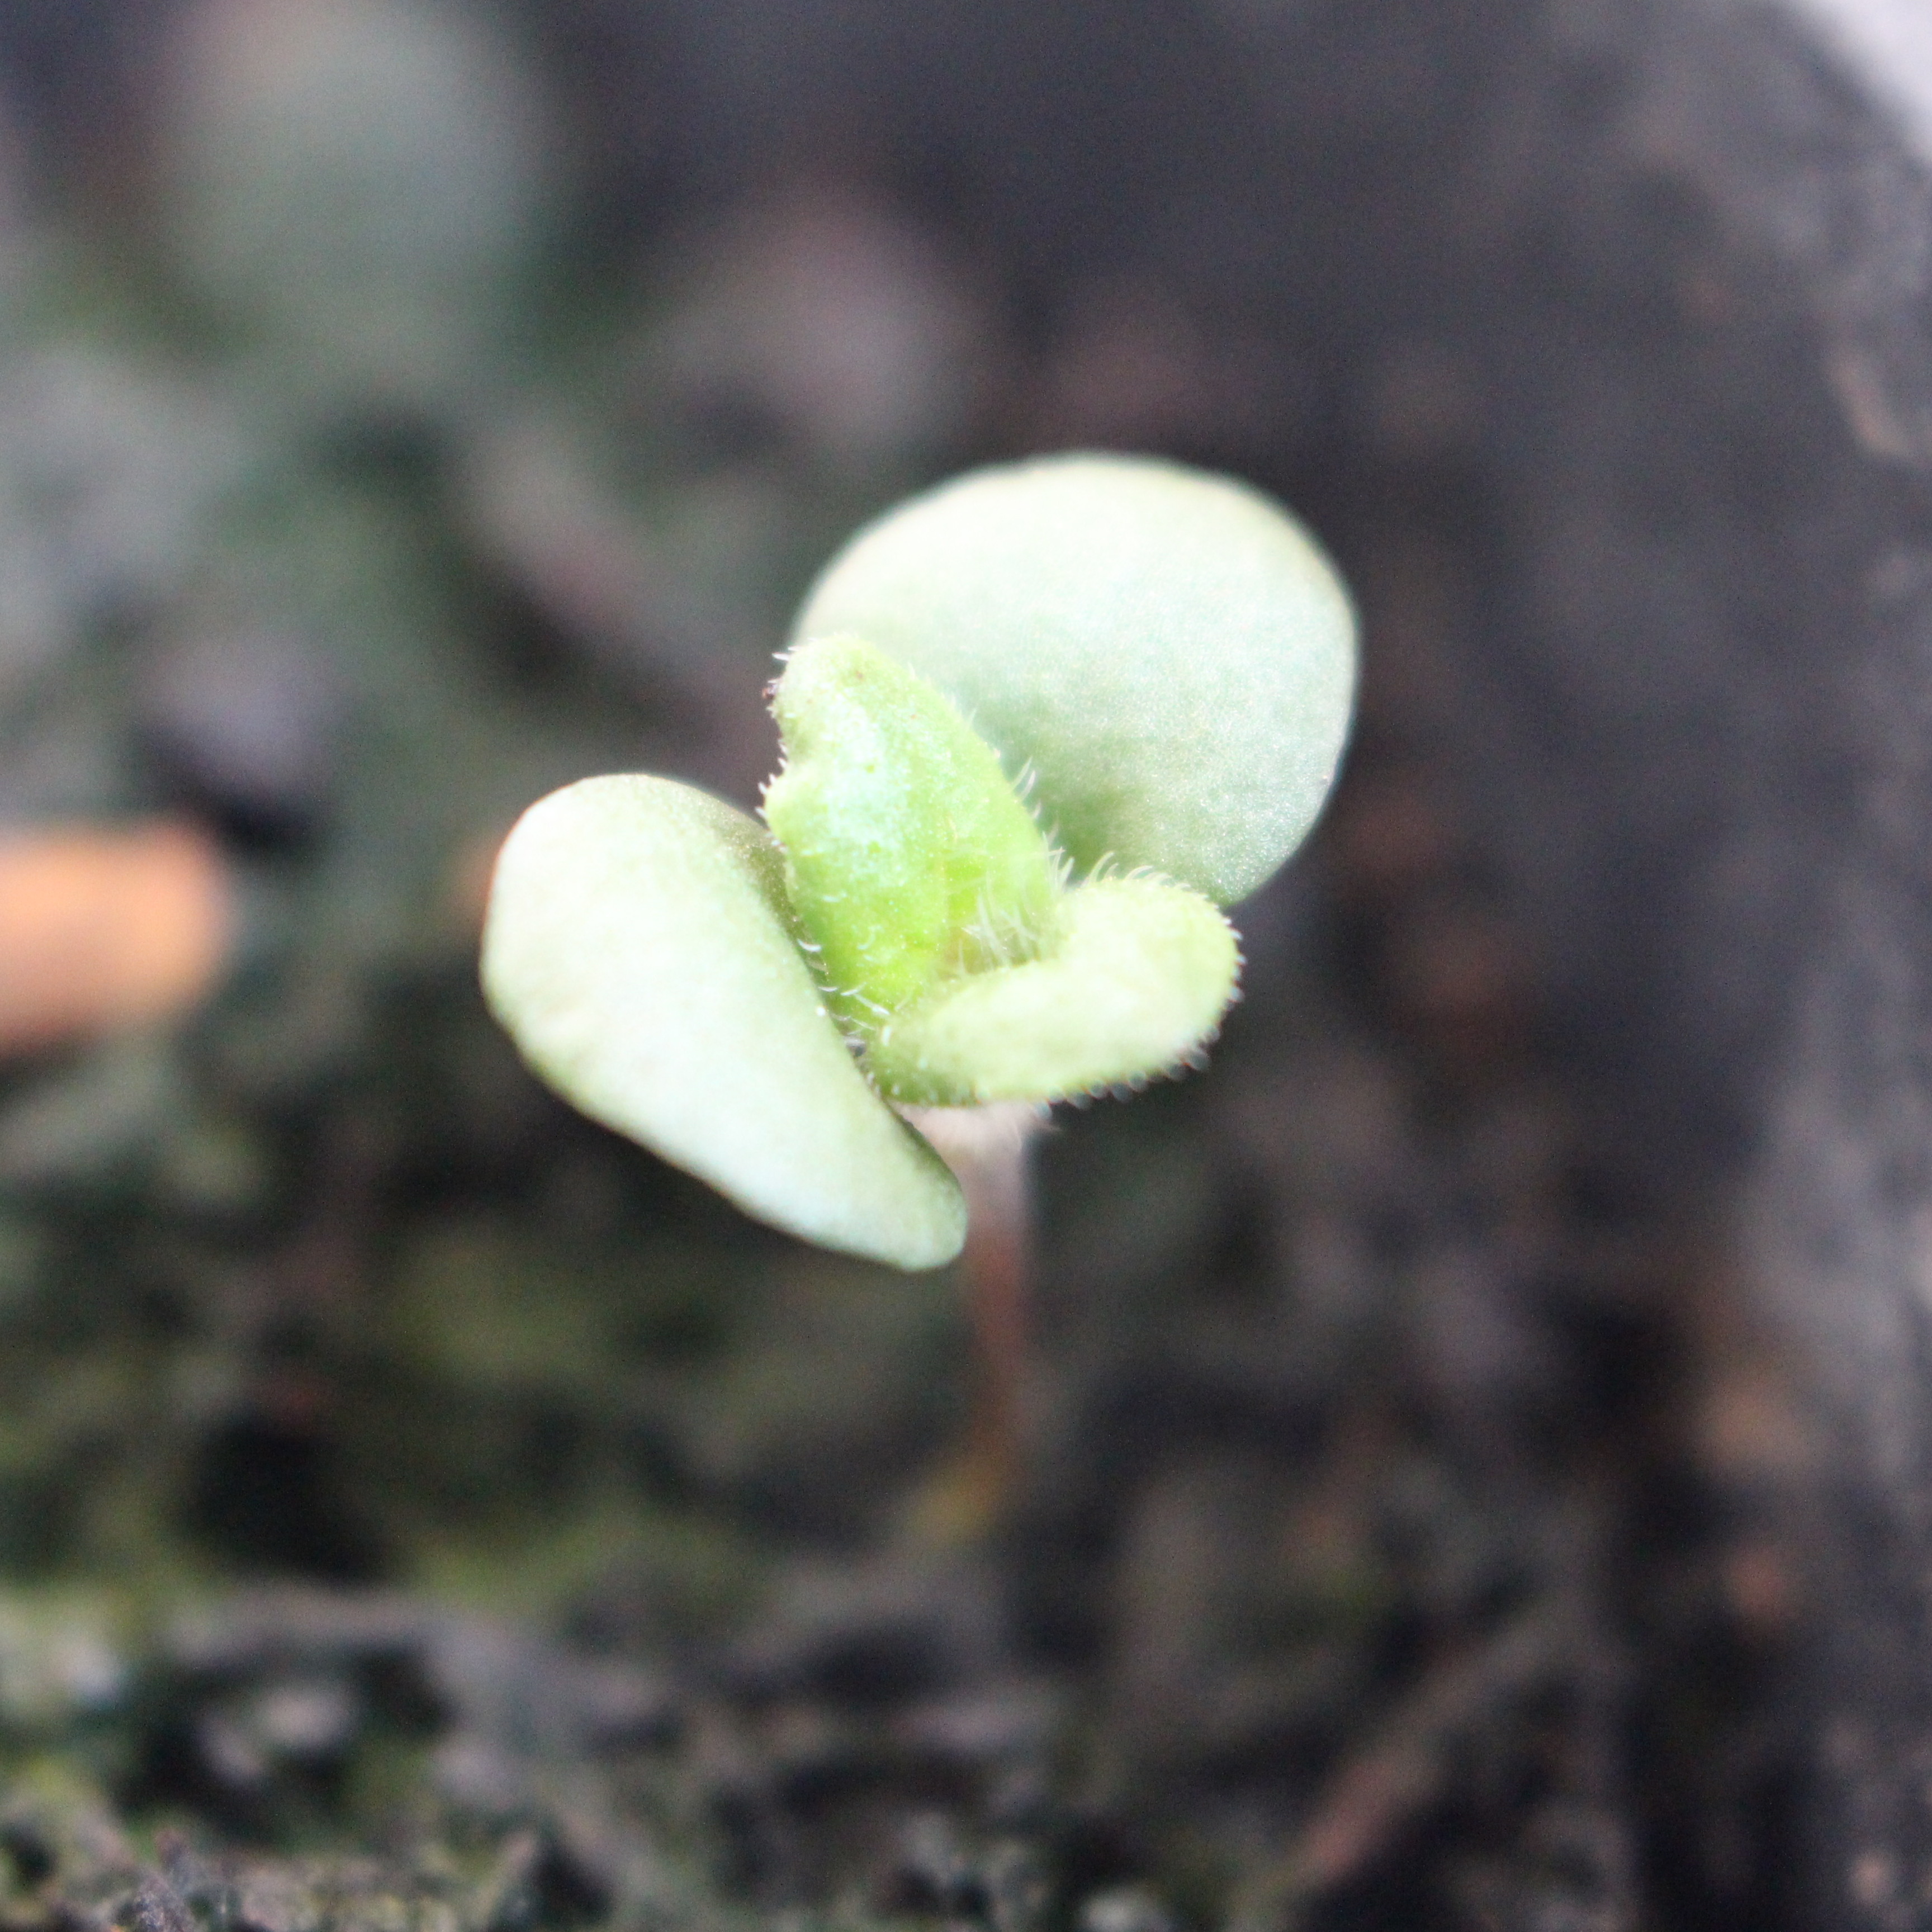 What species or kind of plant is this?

Veronica persica
